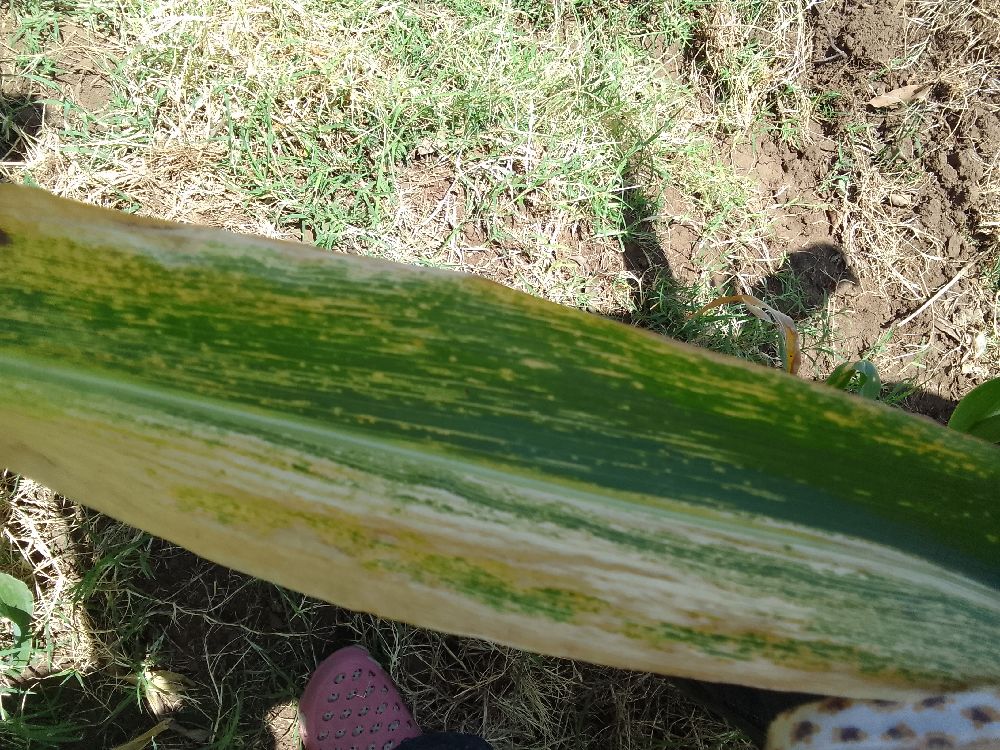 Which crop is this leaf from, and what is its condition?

maize, maize lethal necrosis
